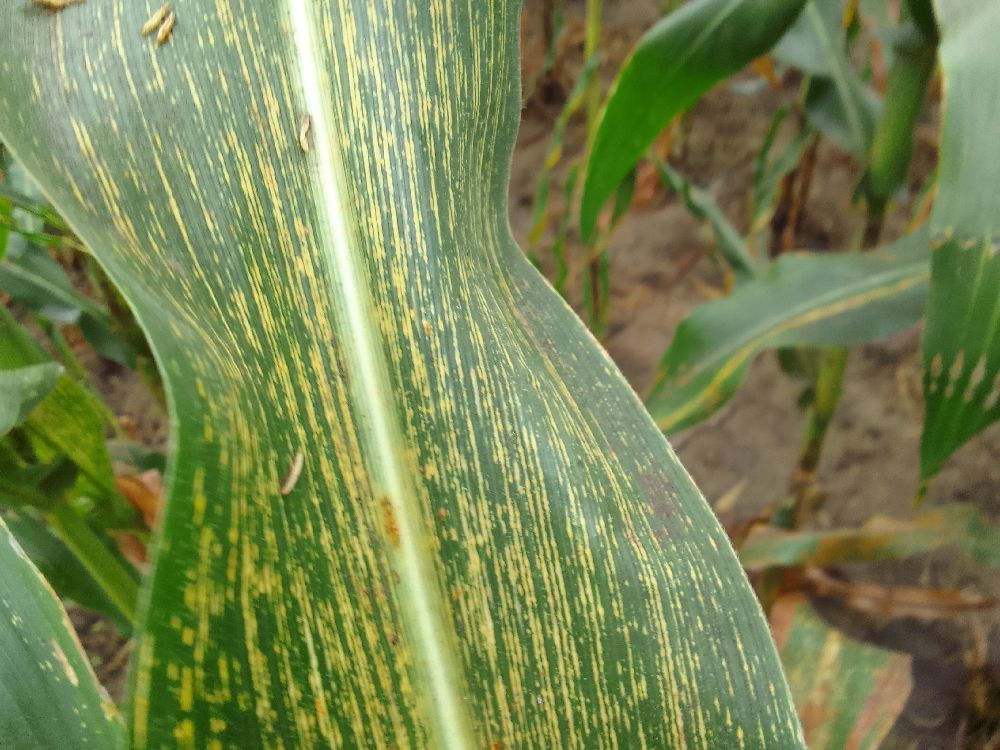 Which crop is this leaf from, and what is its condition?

maize, maize streak virus
